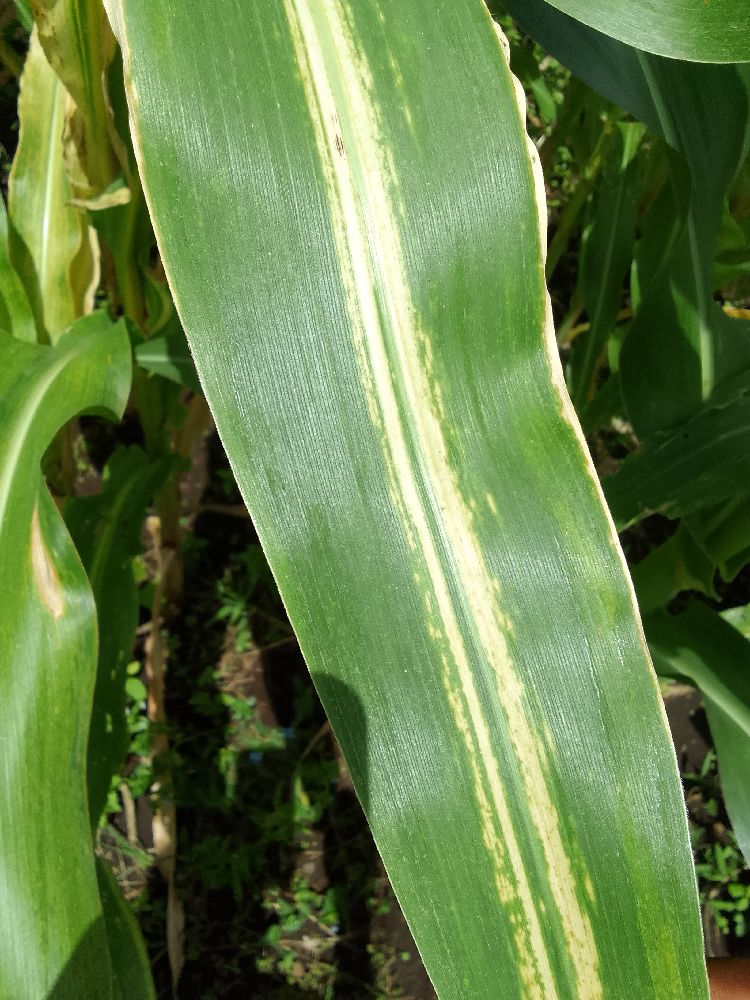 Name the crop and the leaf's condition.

maize, maize lethal necrosis
